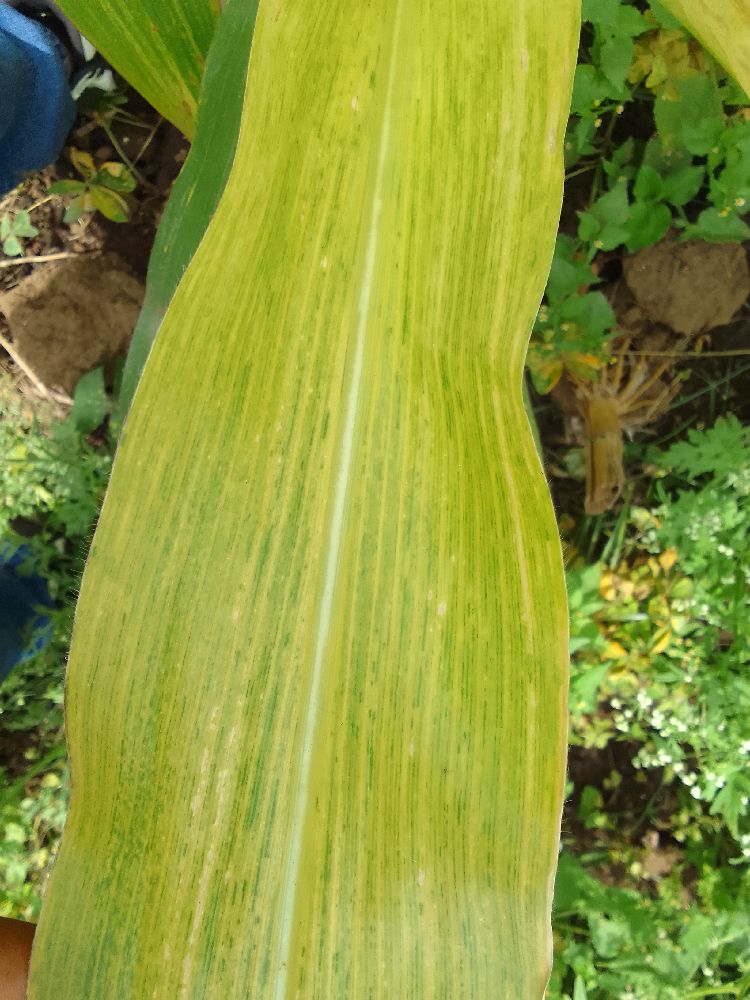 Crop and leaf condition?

maize, maize lethal necrosis
